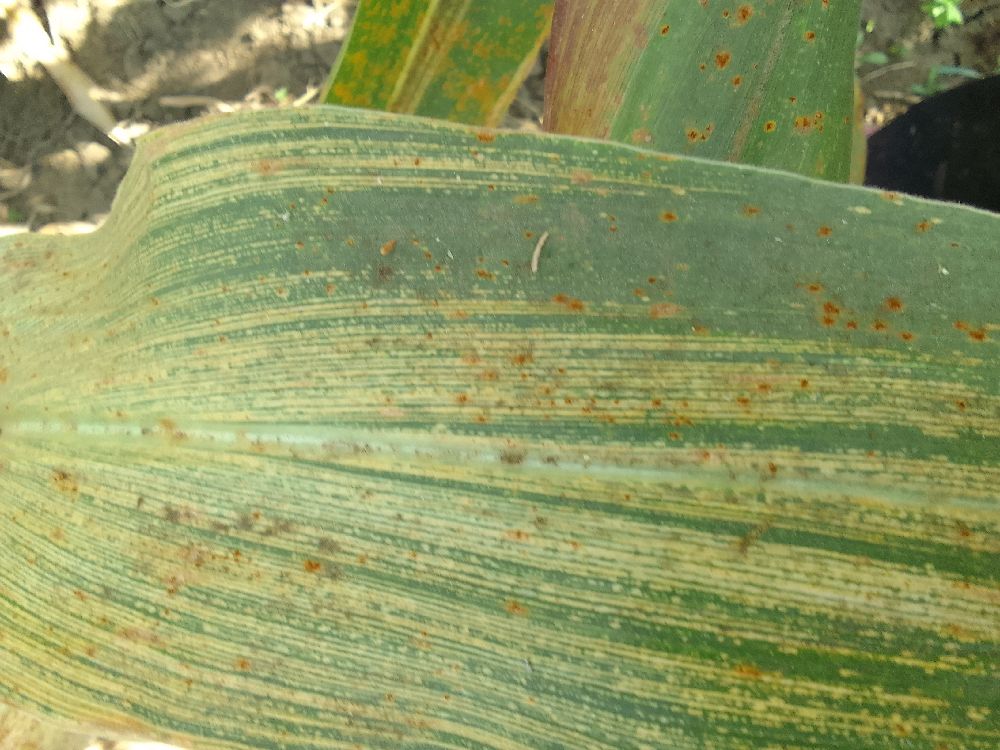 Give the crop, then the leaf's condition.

maize, maize streak virus
